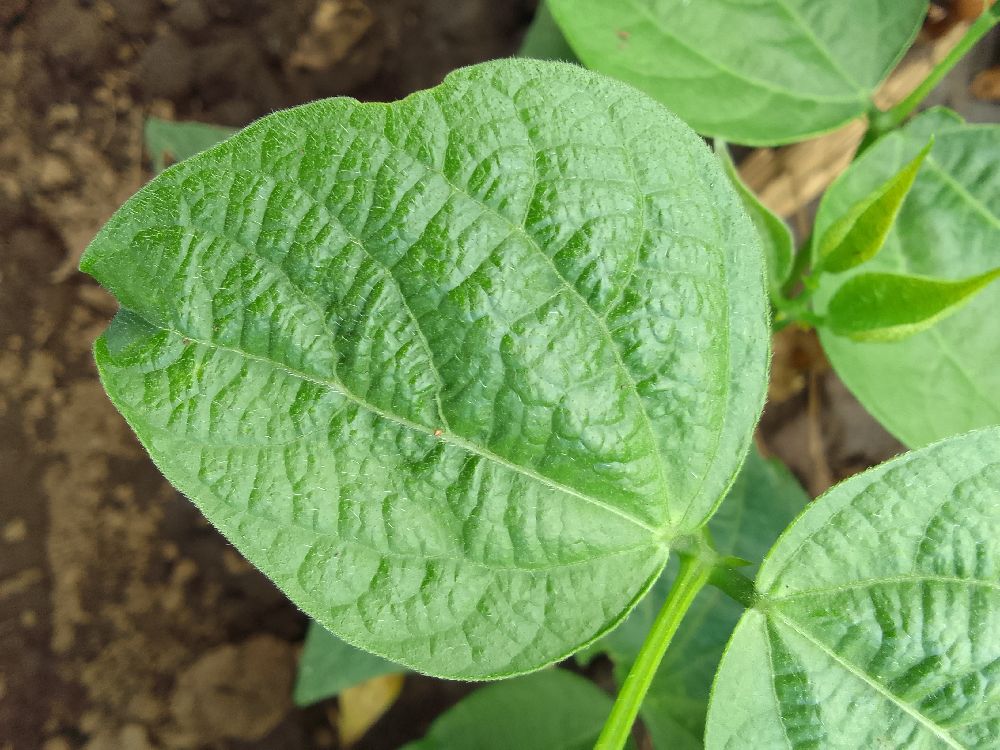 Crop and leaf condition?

common bean, healthy
